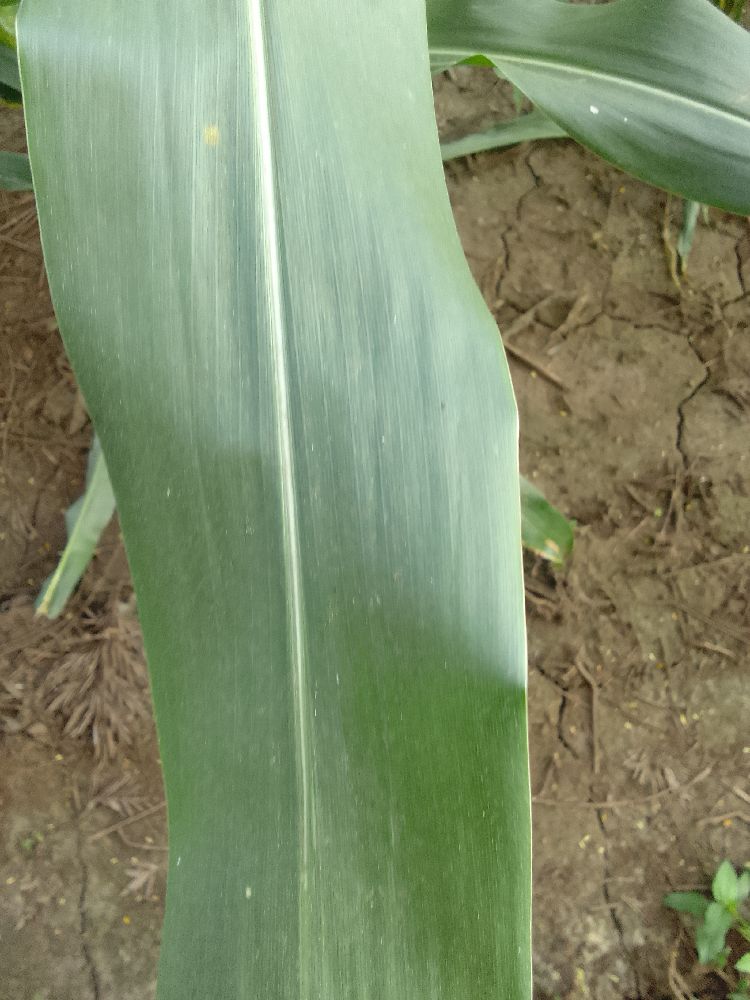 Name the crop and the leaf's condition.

maize, healthy
